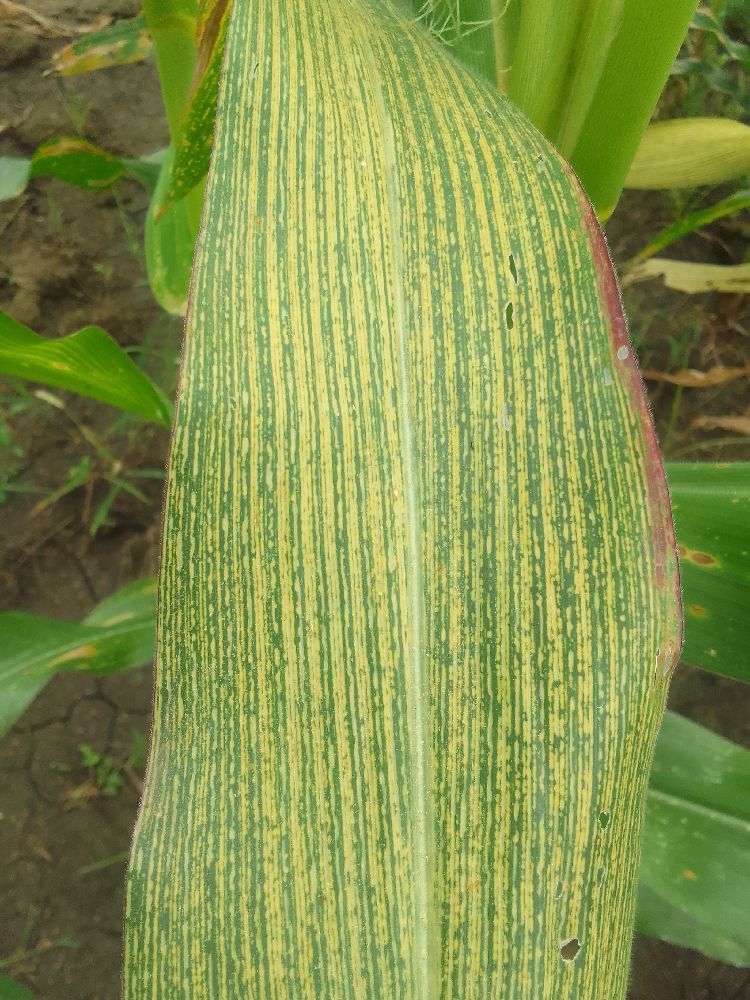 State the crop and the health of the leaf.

maize, maize streak virus
